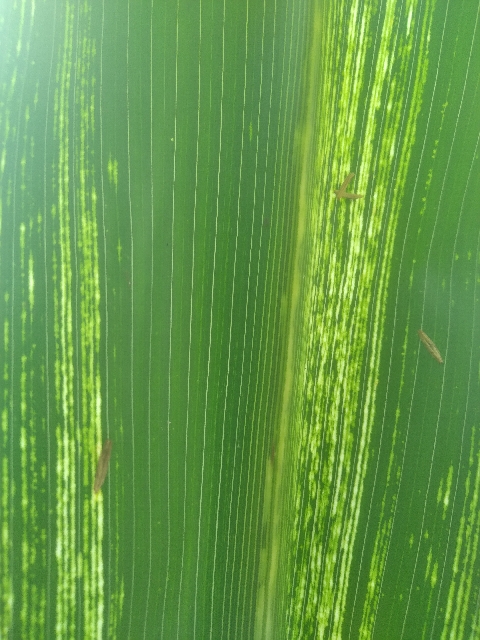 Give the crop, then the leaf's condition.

maize, maize streak virus
